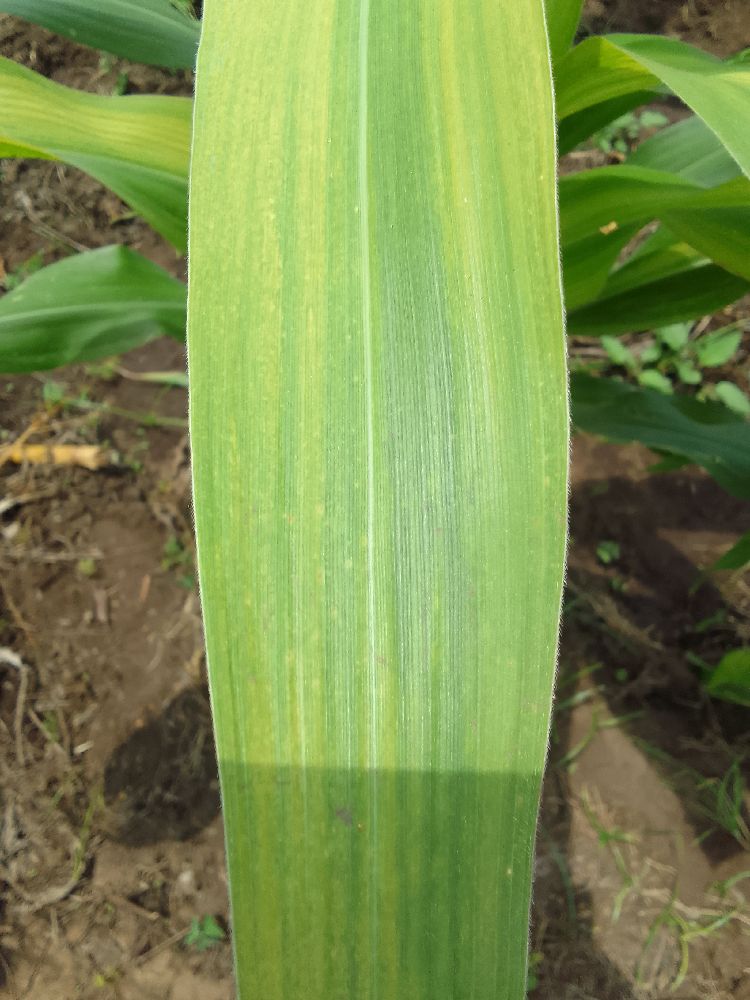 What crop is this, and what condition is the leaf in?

maize, maize lethal necrosis
